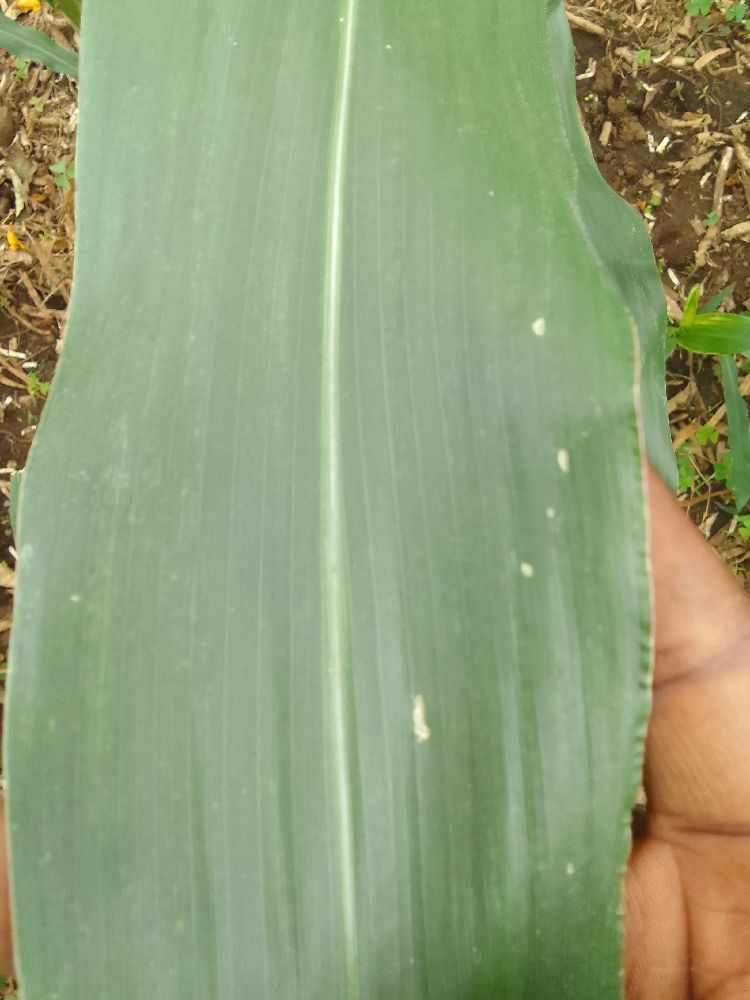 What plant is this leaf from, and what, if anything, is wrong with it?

maize, healthy
